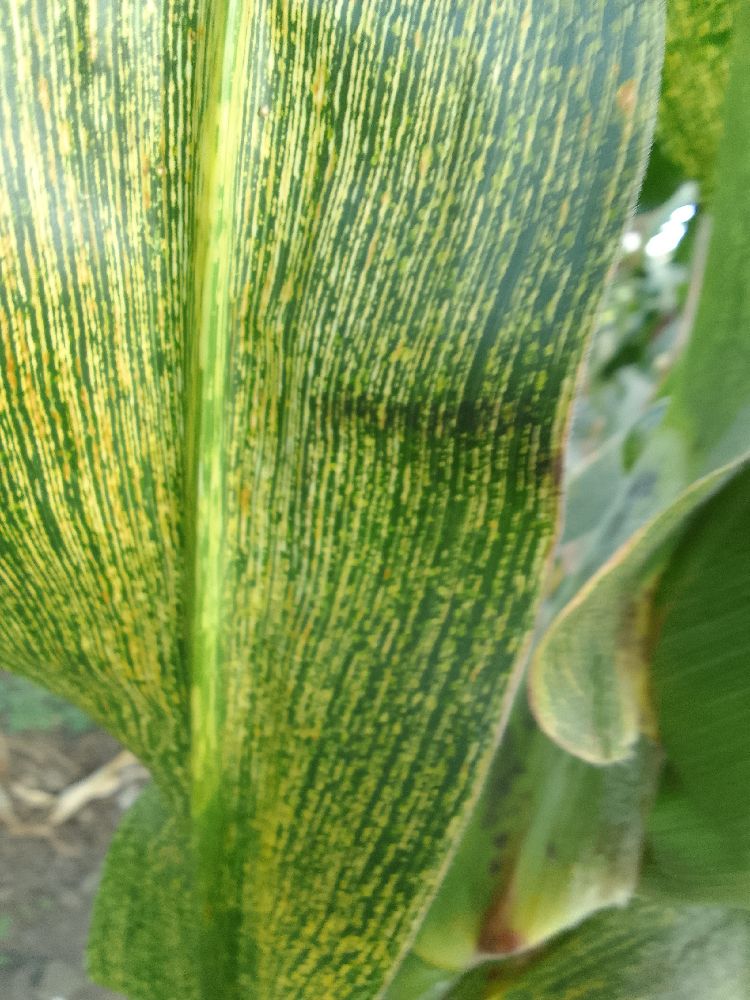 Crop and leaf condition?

maize, maize streak virus
